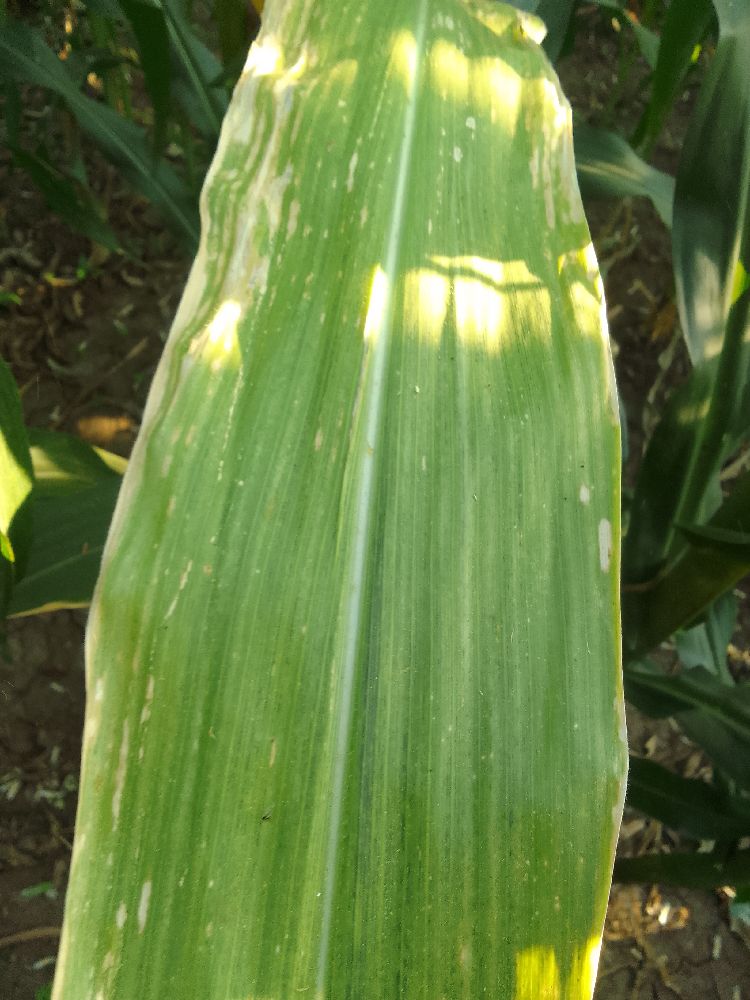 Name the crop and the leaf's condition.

maize, maize lethal necrosis
